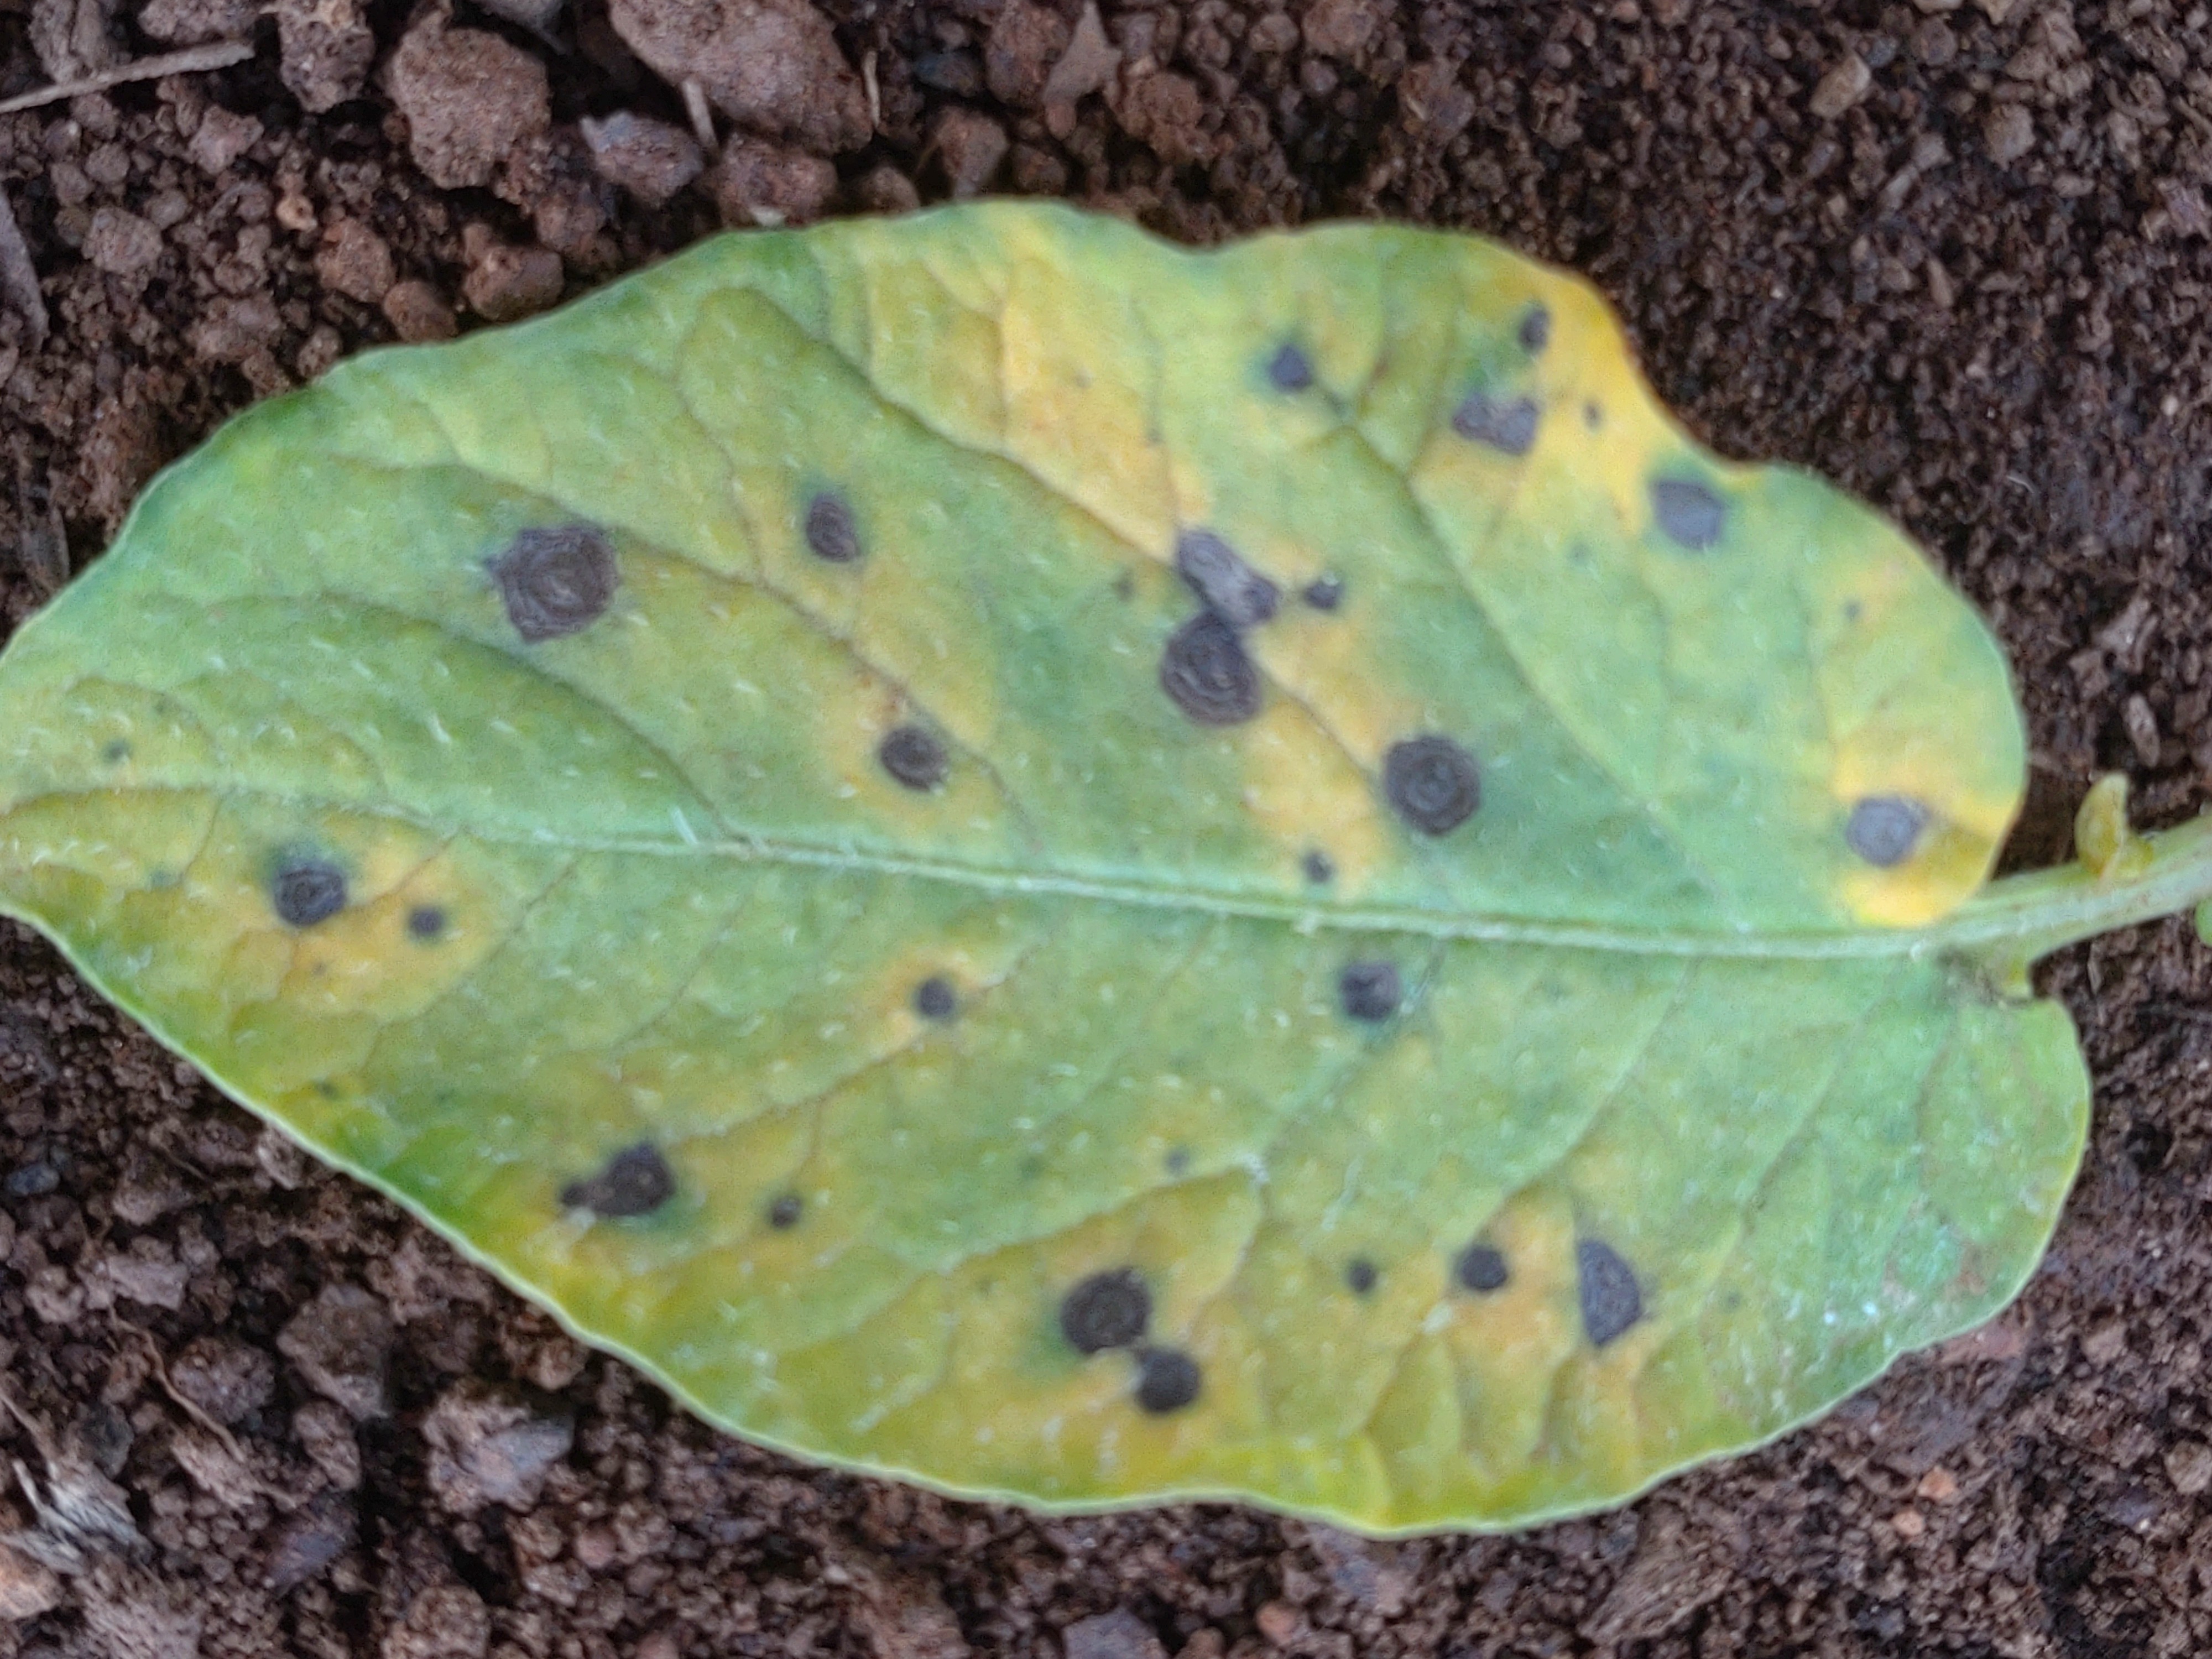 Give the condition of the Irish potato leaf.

late blight
